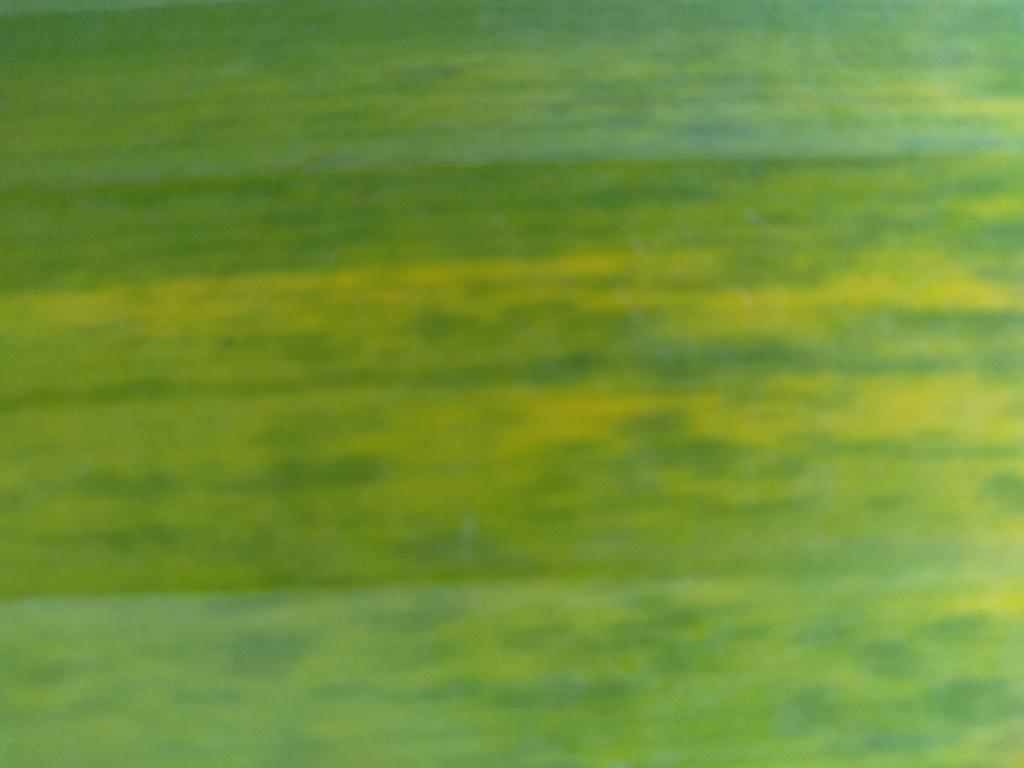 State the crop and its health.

banana, fusarium wilt race 1
